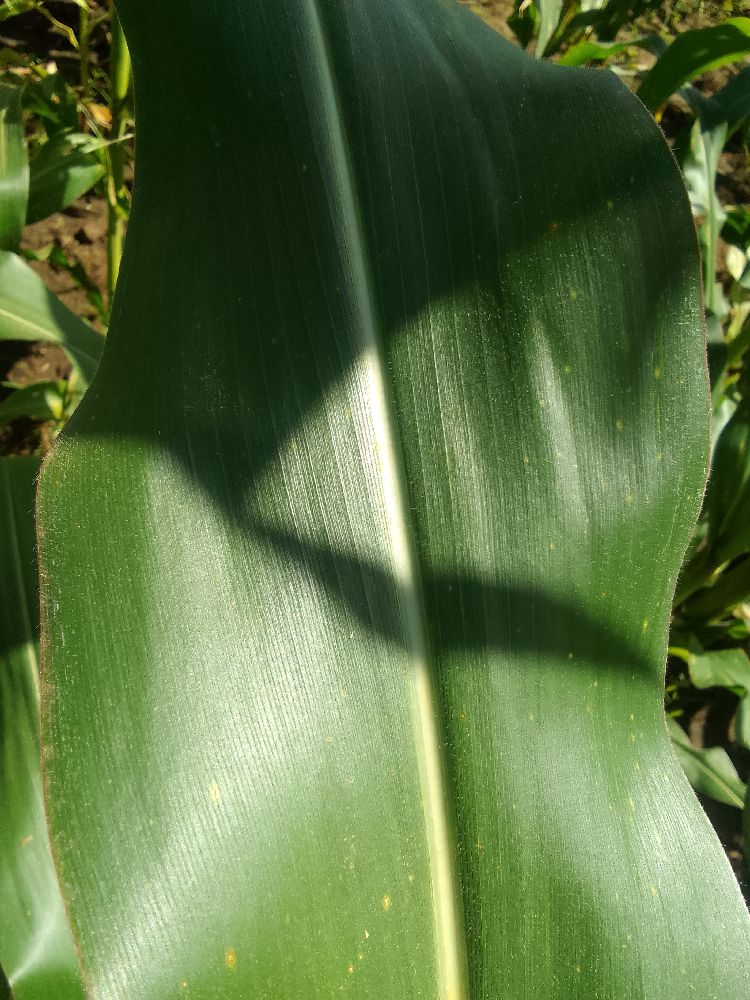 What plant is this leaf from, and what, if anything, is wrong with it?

maize, healthy
